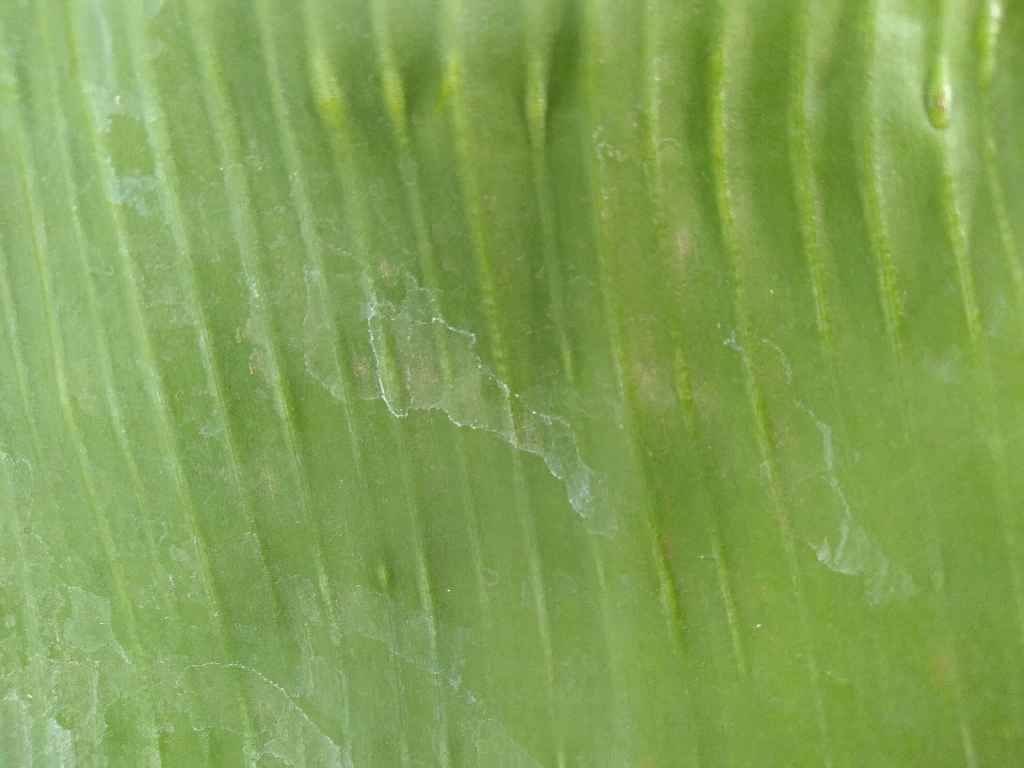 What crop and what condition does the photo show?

banana, healthy
